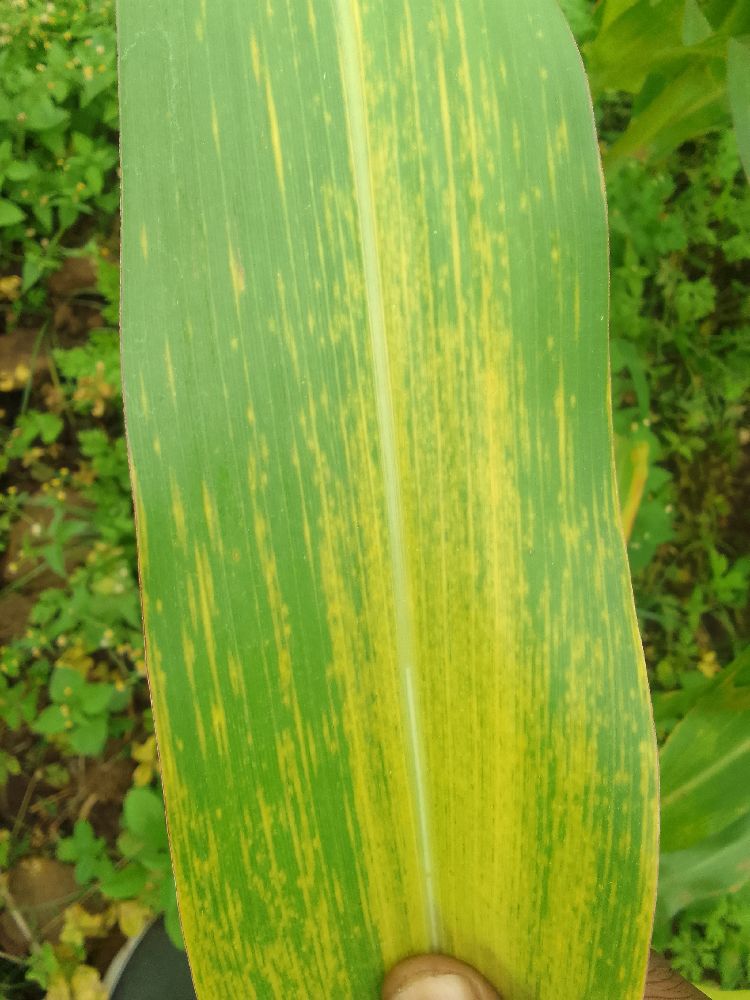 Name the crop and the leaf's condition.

maize, maize lethal necrosis
